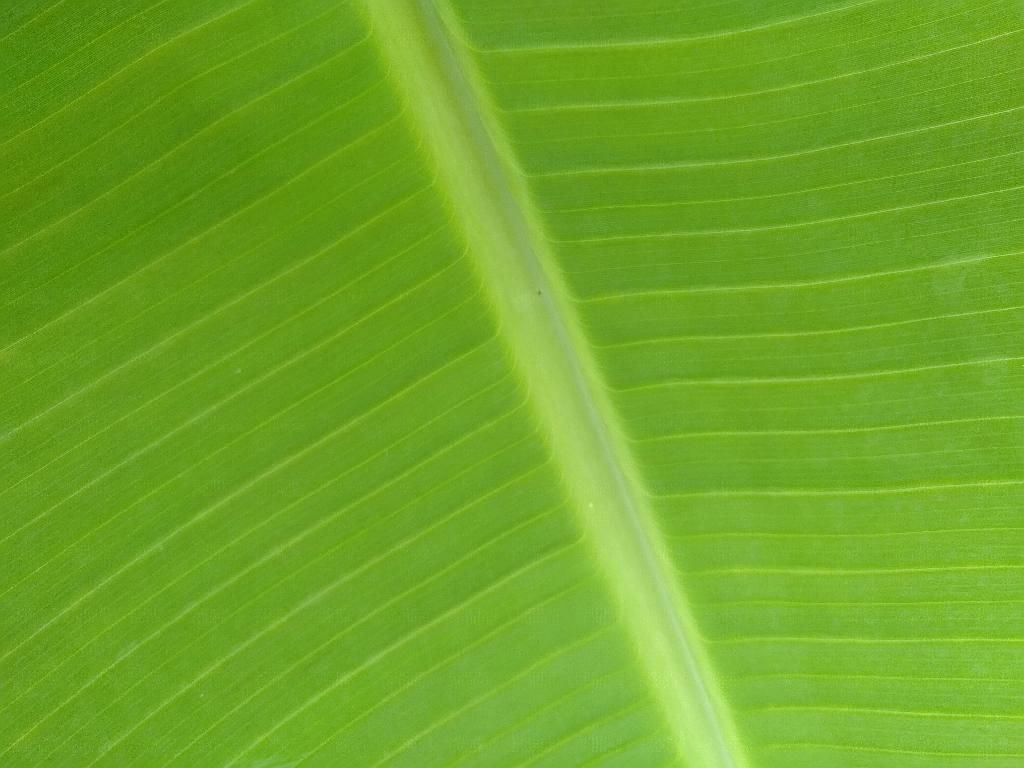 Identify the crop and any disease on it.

banana, healthy
